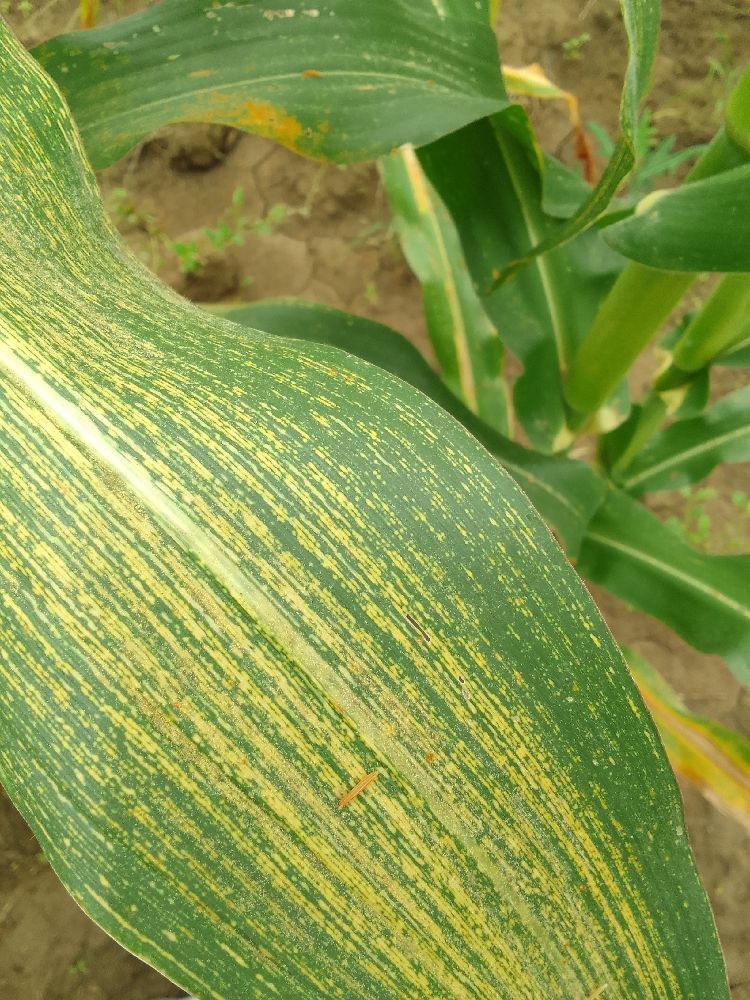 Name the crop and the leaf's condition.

maize, maize streak virus
